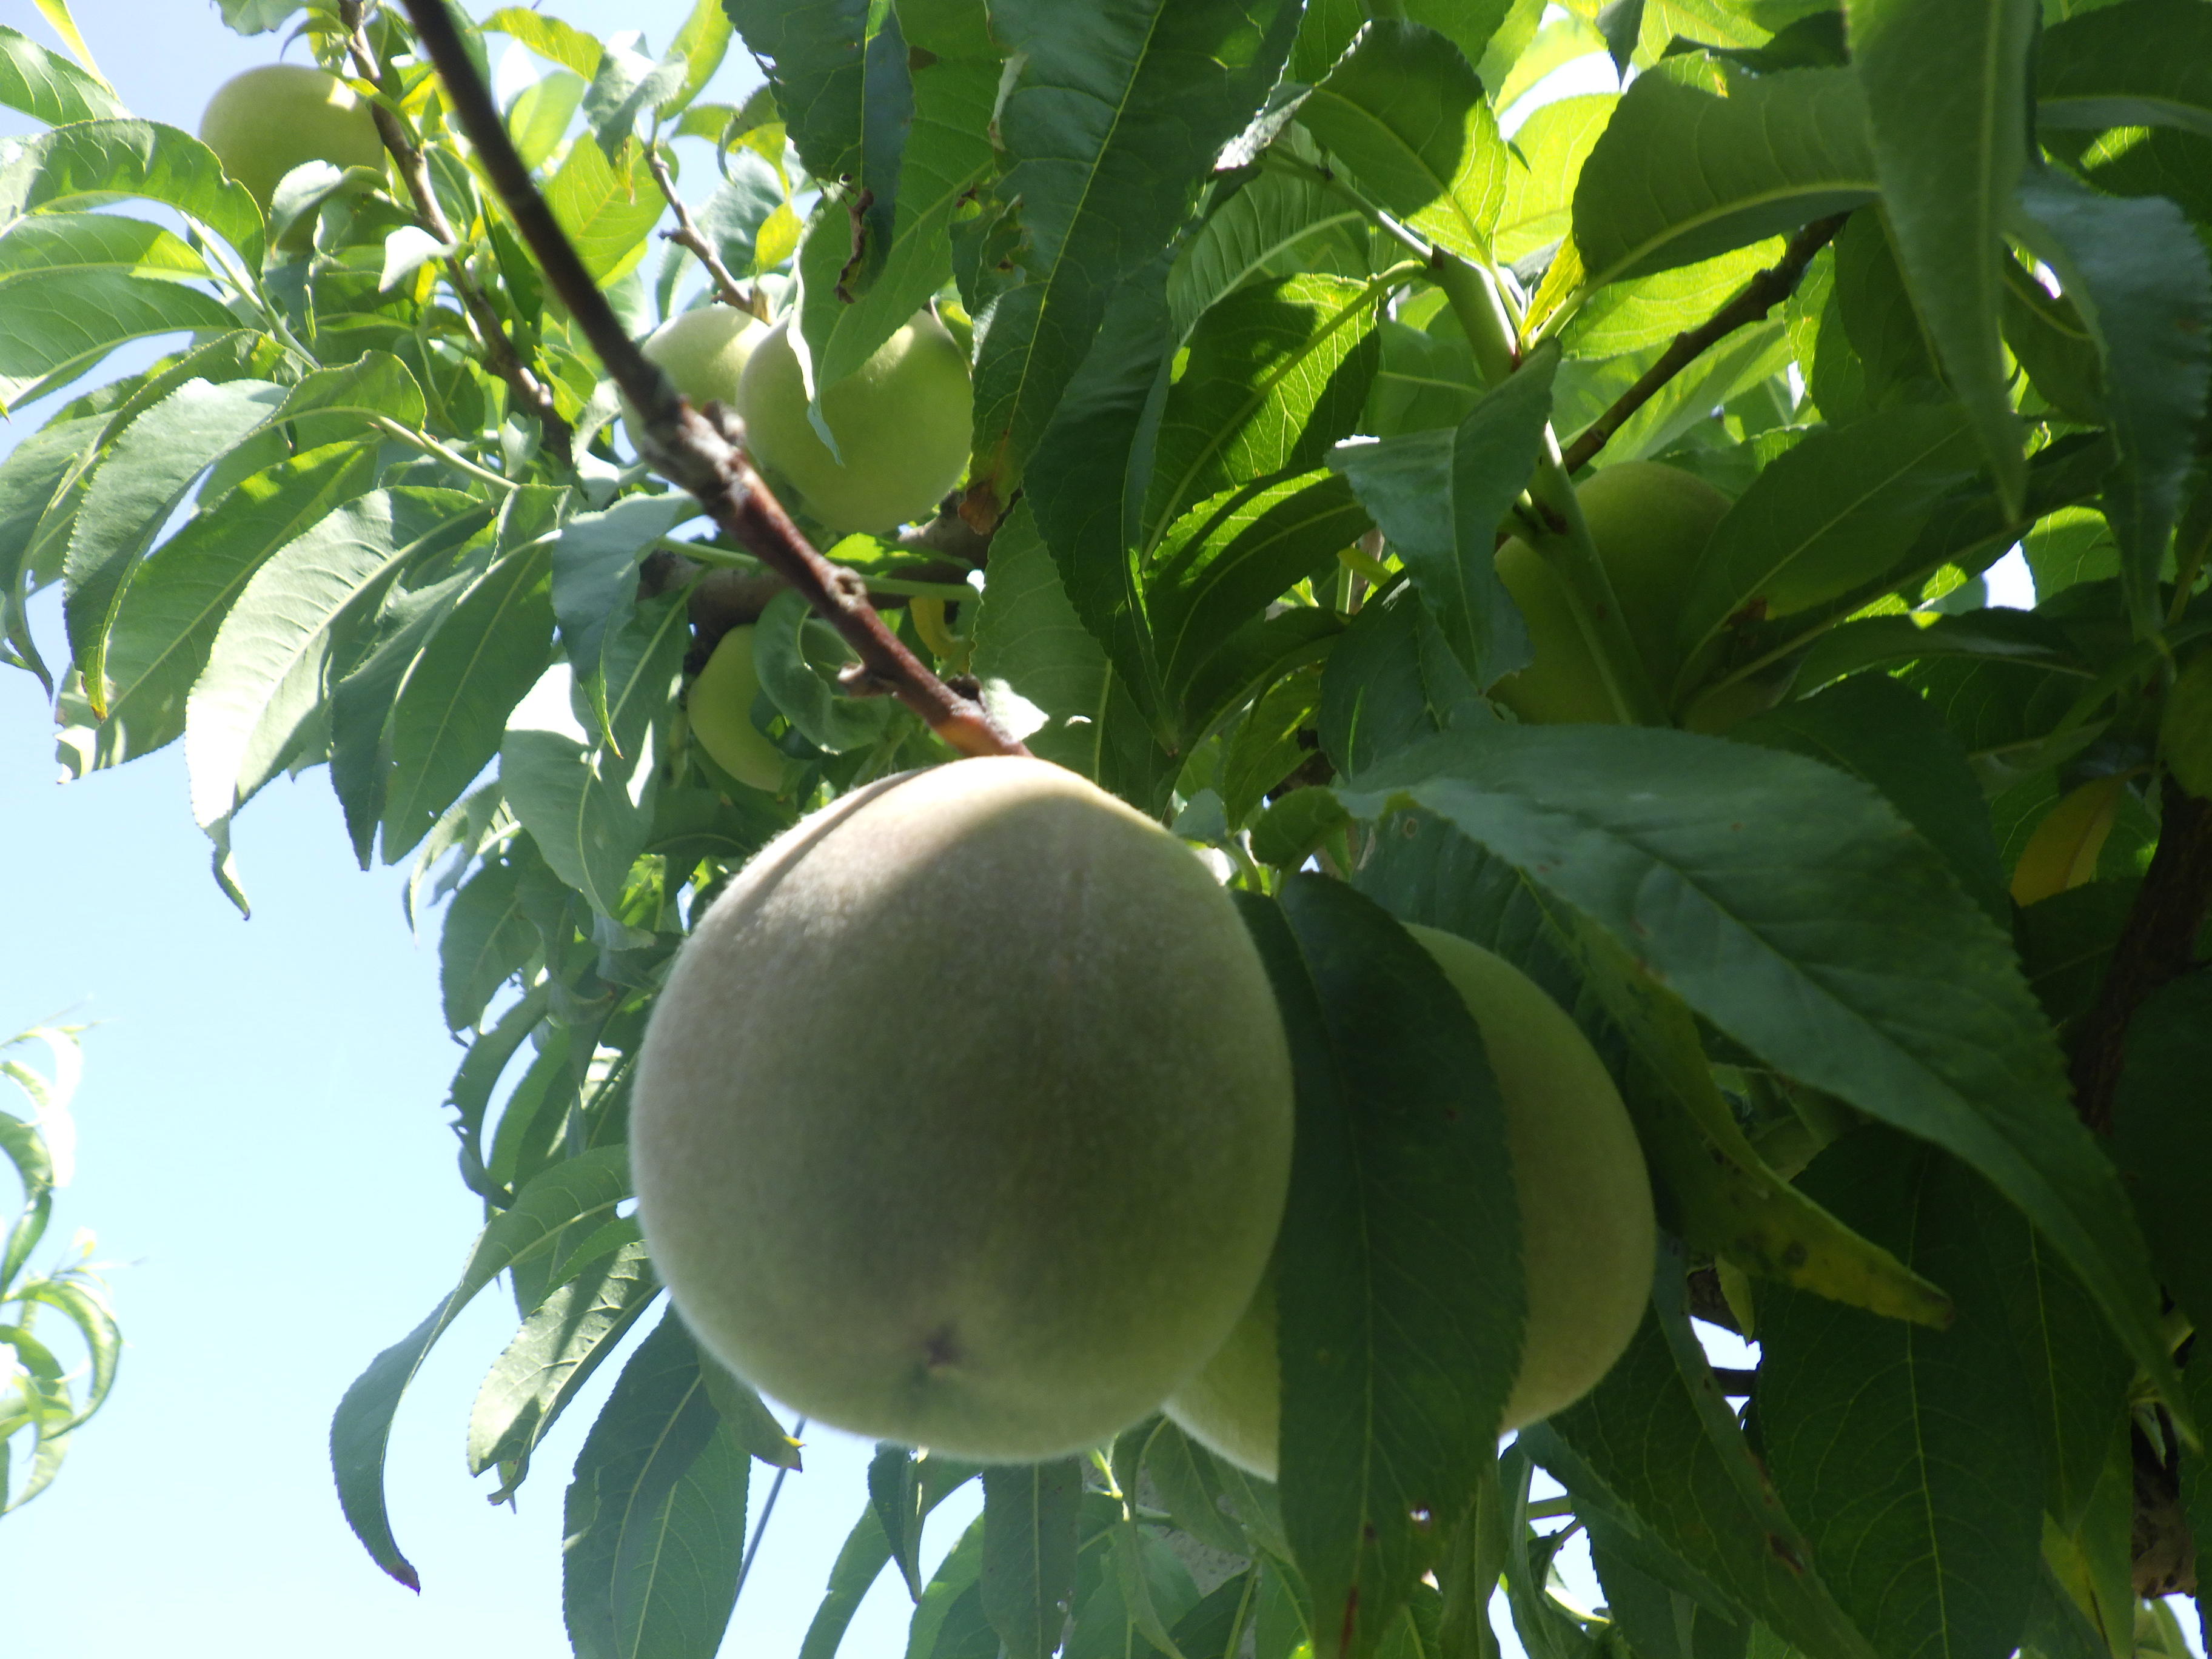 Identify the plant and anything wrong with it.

peach, shot hole disease
